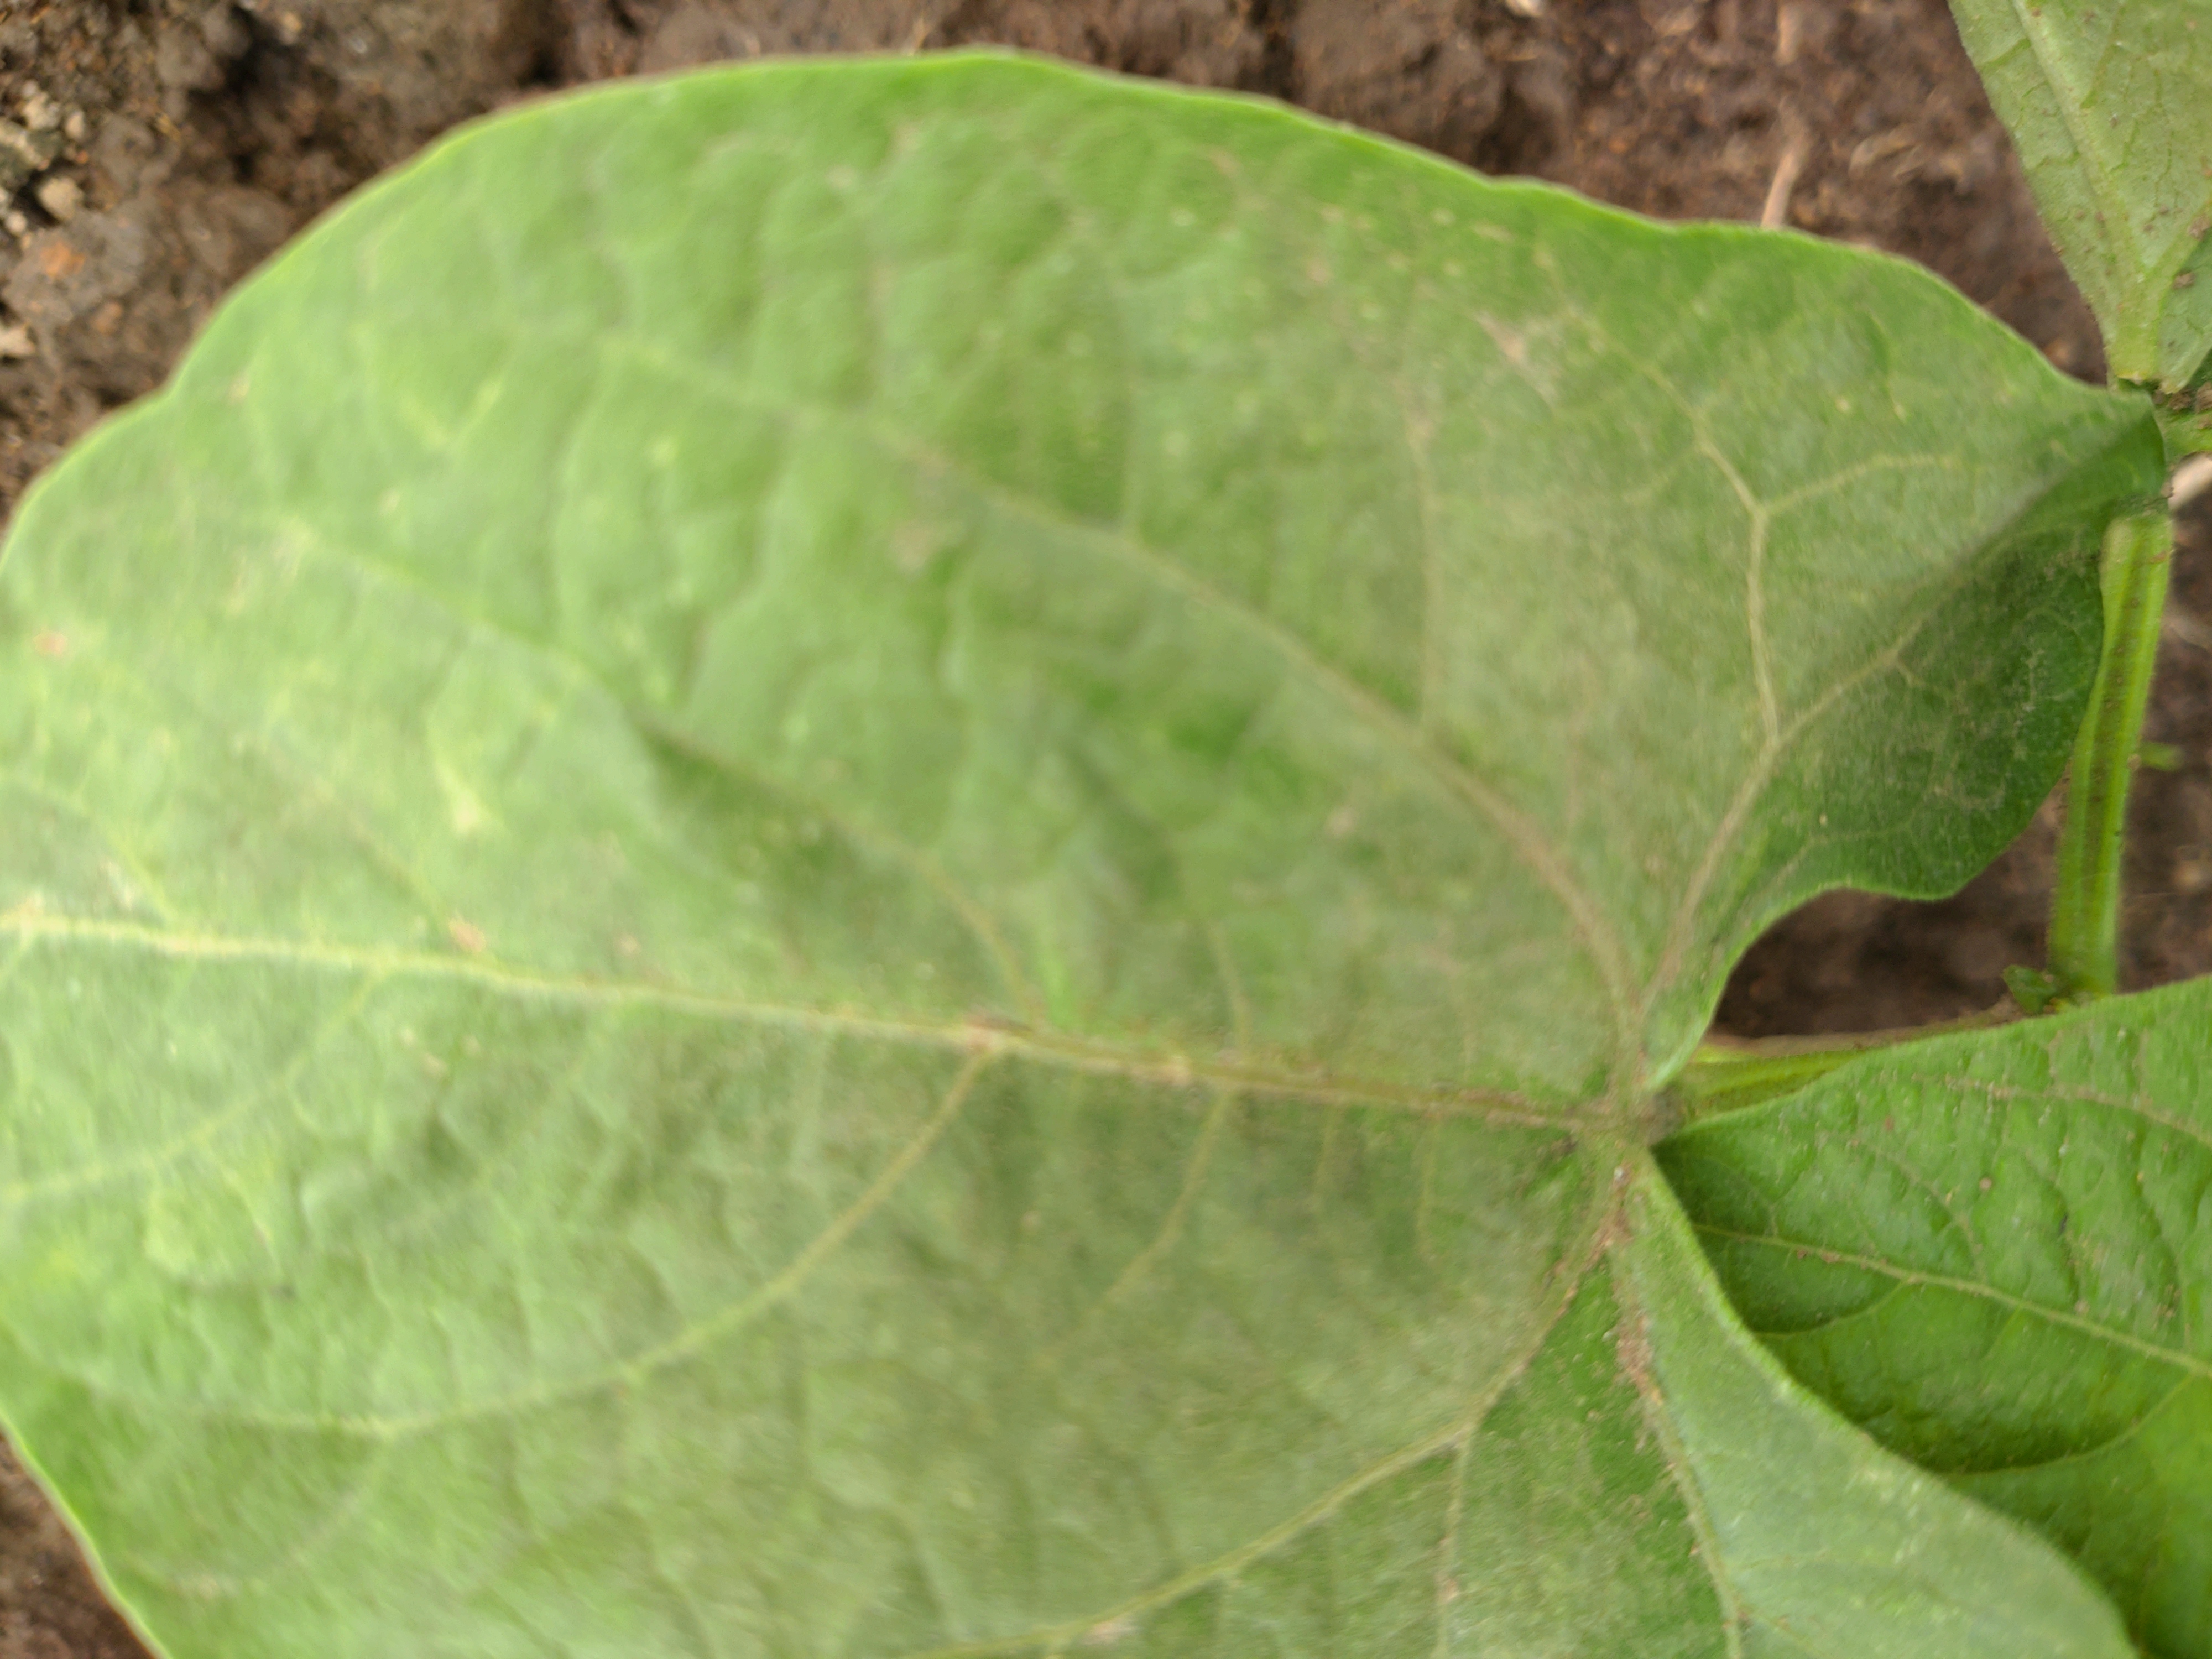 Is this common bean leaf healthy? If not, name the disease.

healthy
